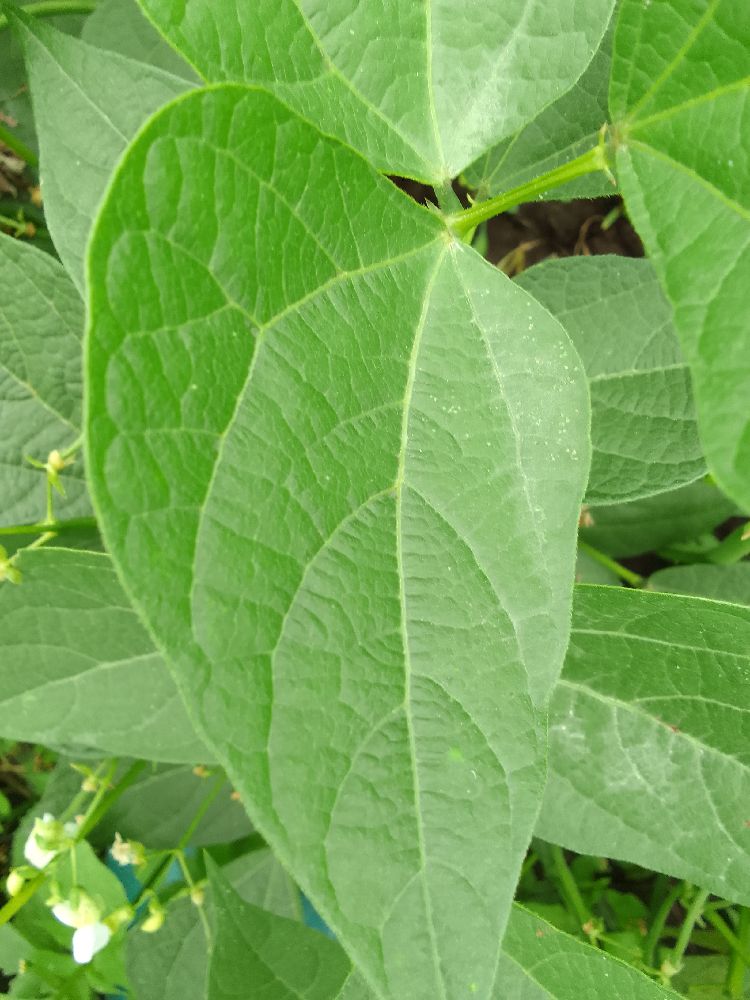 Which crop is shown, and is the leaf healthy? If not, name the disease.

common bean, healthy
